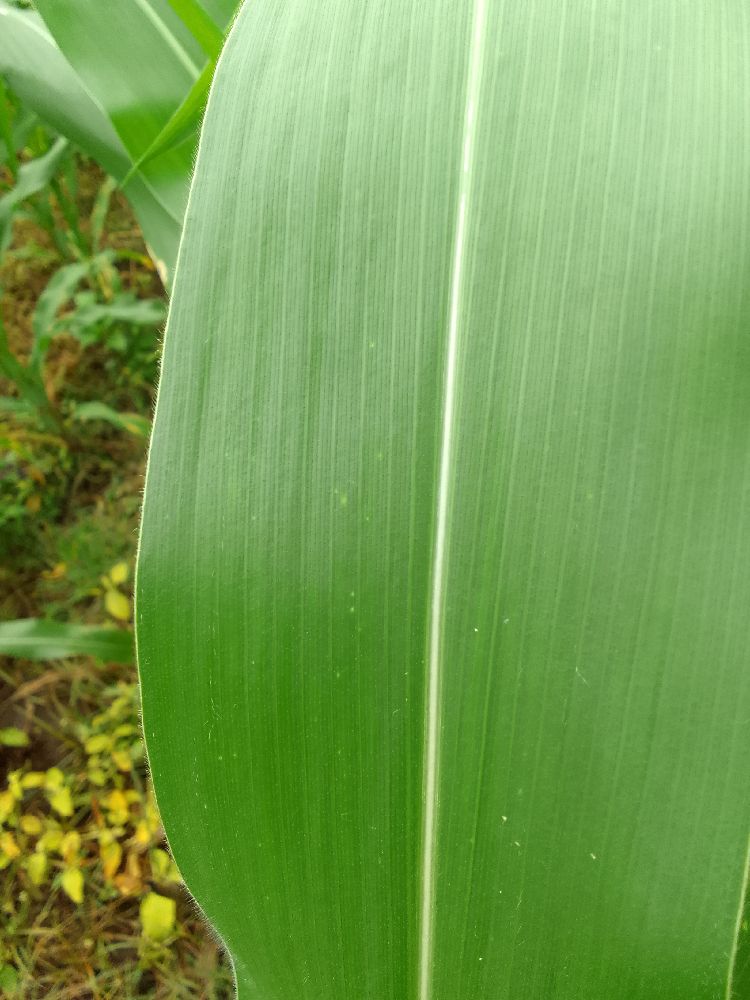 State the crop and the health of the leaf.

maize, healthy
